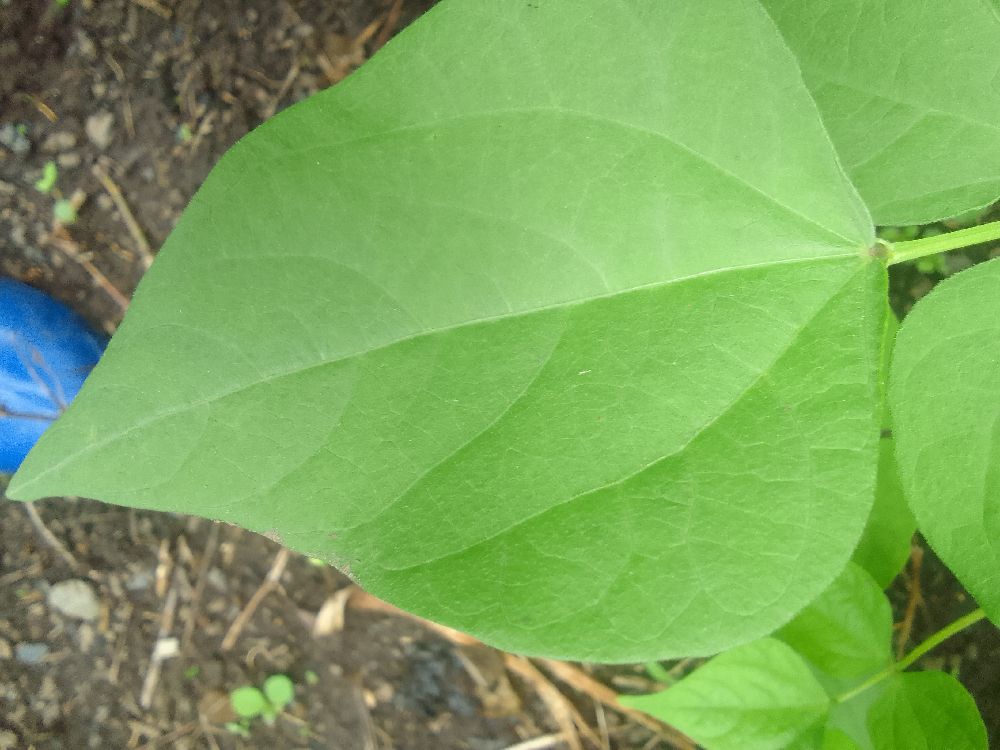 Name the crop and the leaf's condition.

common bean, healthy
